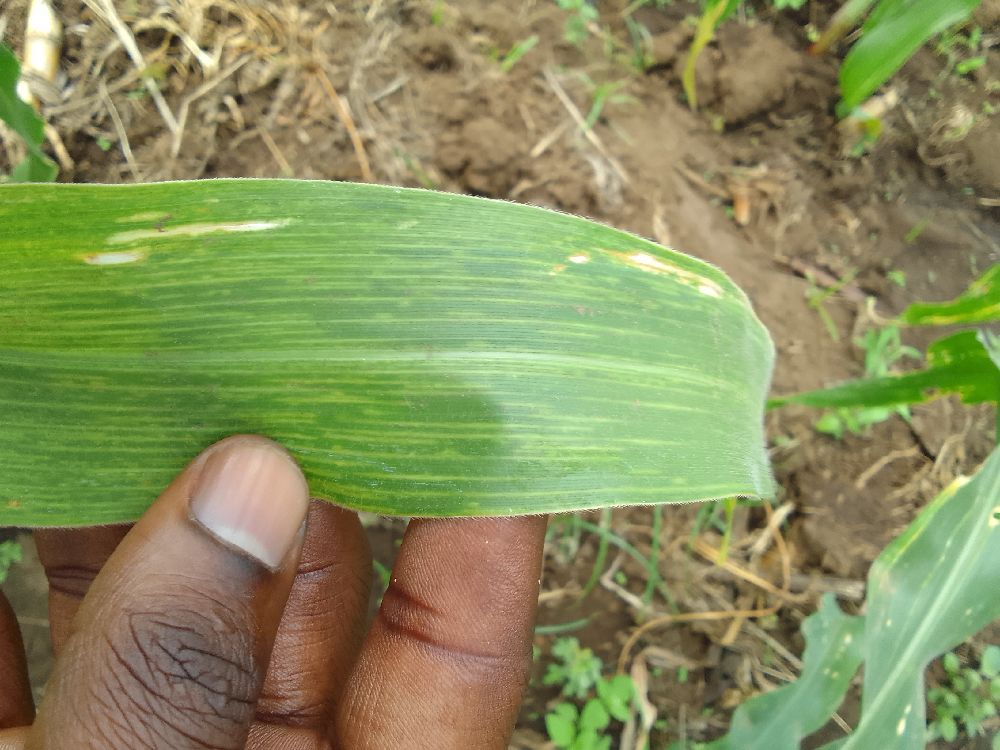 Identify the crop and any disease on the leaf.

maize, maize lethal necrosis
